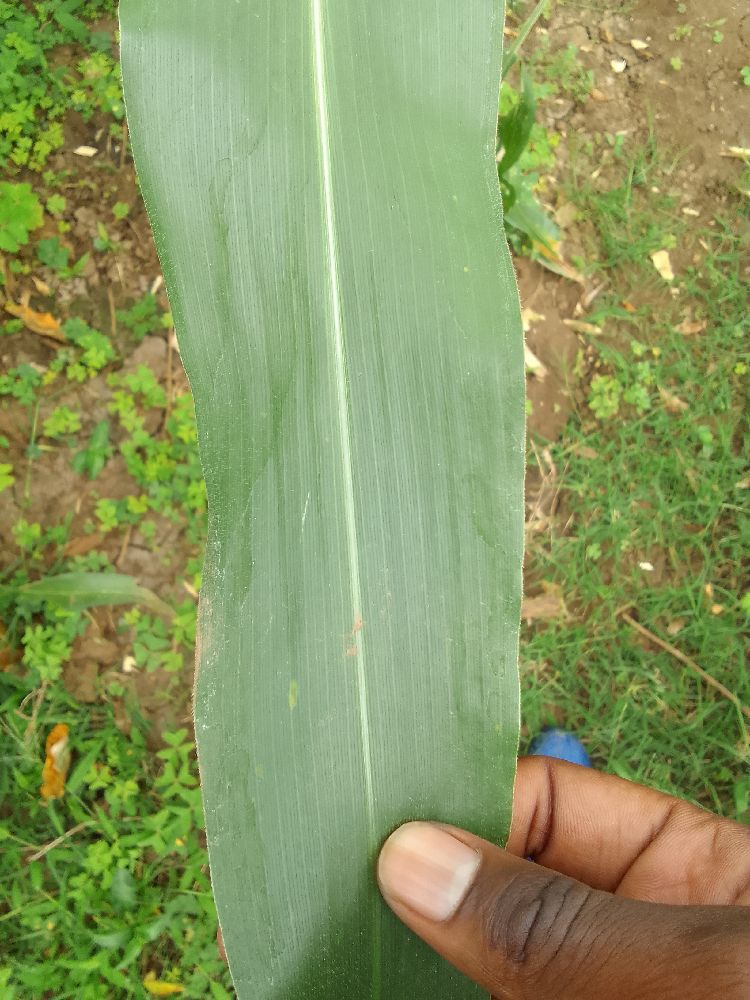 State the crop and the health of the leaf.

maize, healthy
